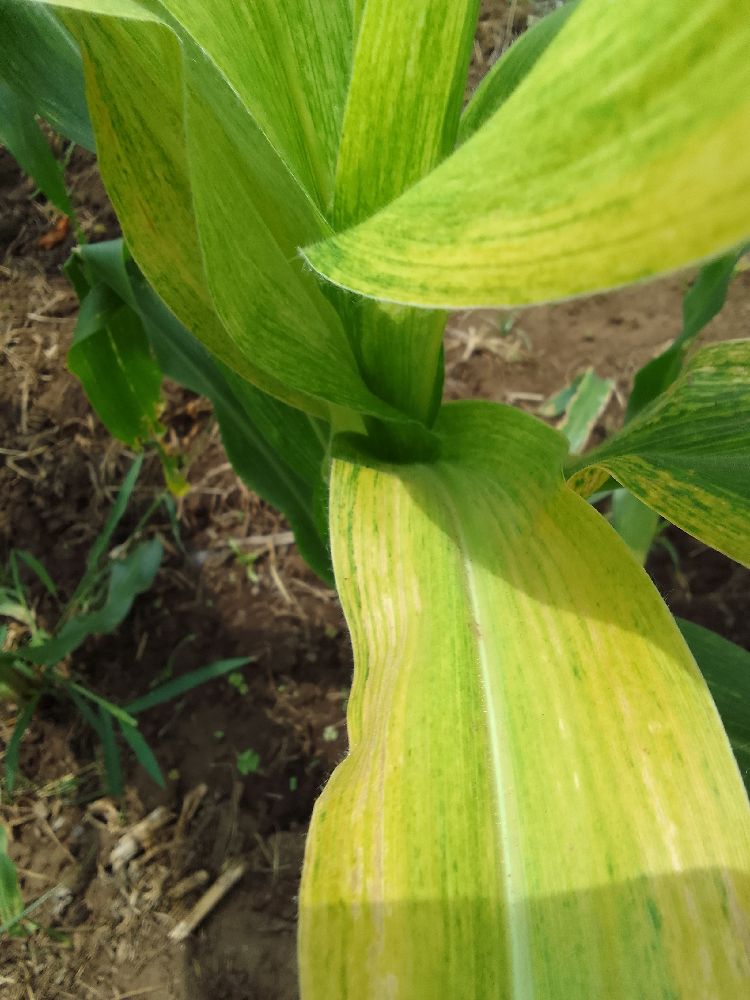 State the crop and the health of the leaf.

maize, maize lethal necrosis
